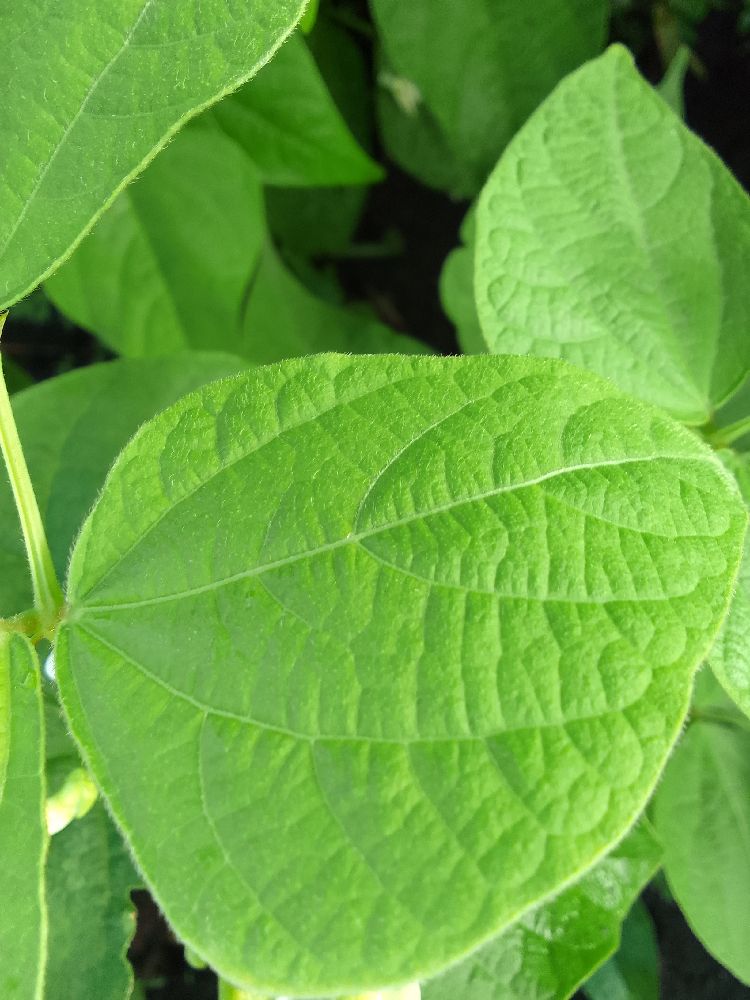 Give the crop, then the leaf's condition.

common bean, healthy
